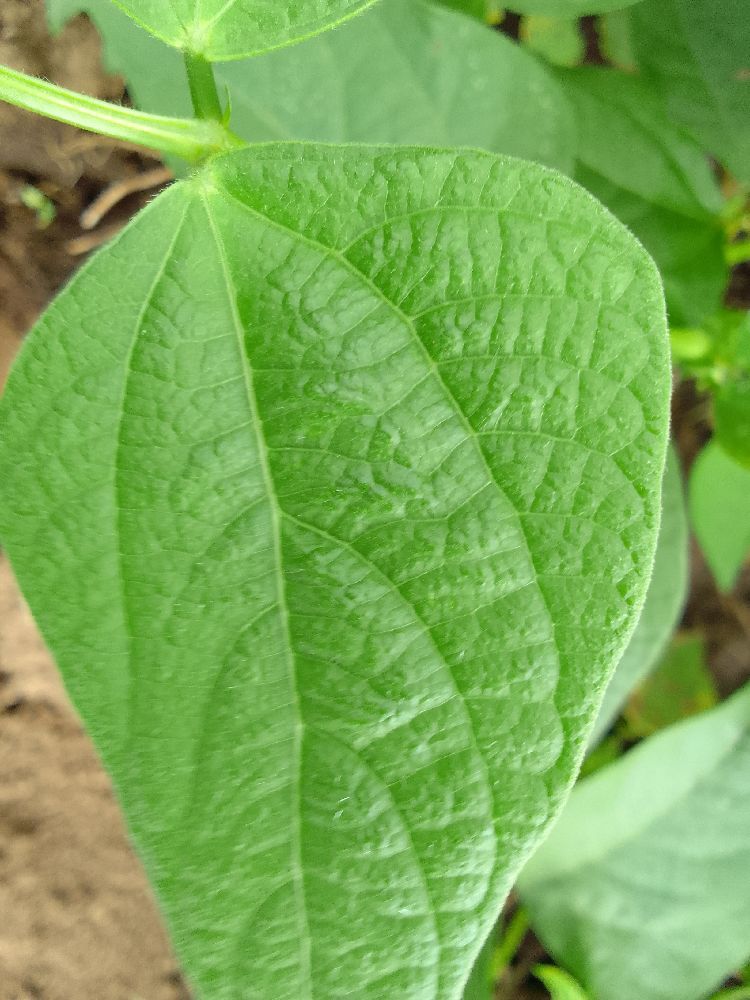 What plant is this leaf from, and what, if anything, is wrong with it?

common bean, healthy
